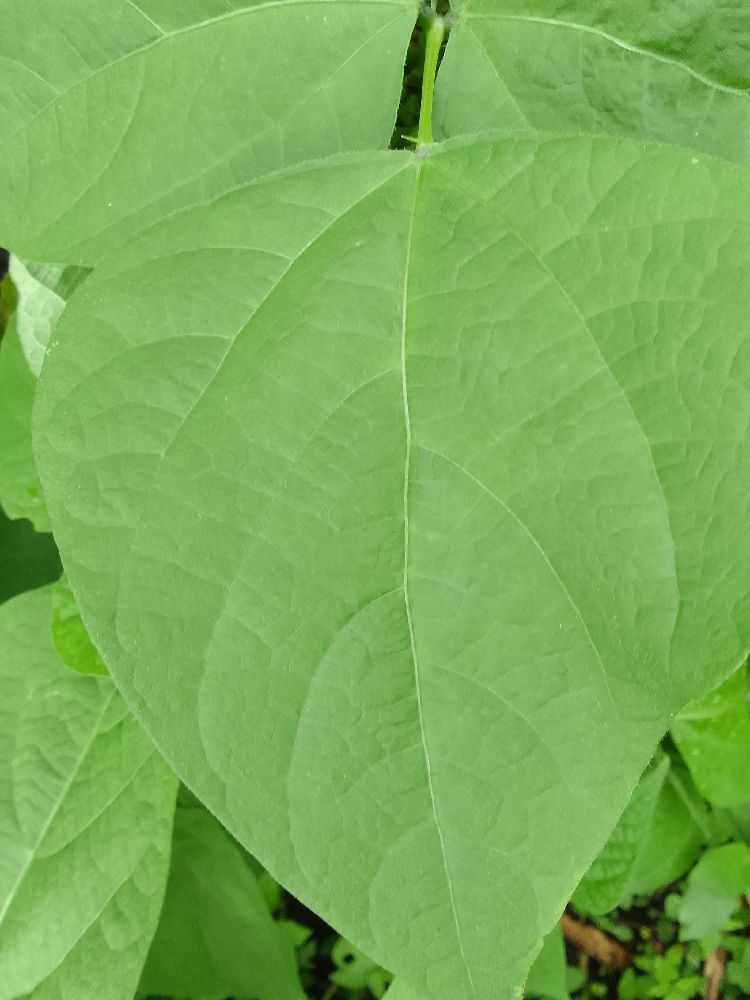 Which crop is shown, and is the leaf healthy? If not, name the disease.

common bean, healthy
